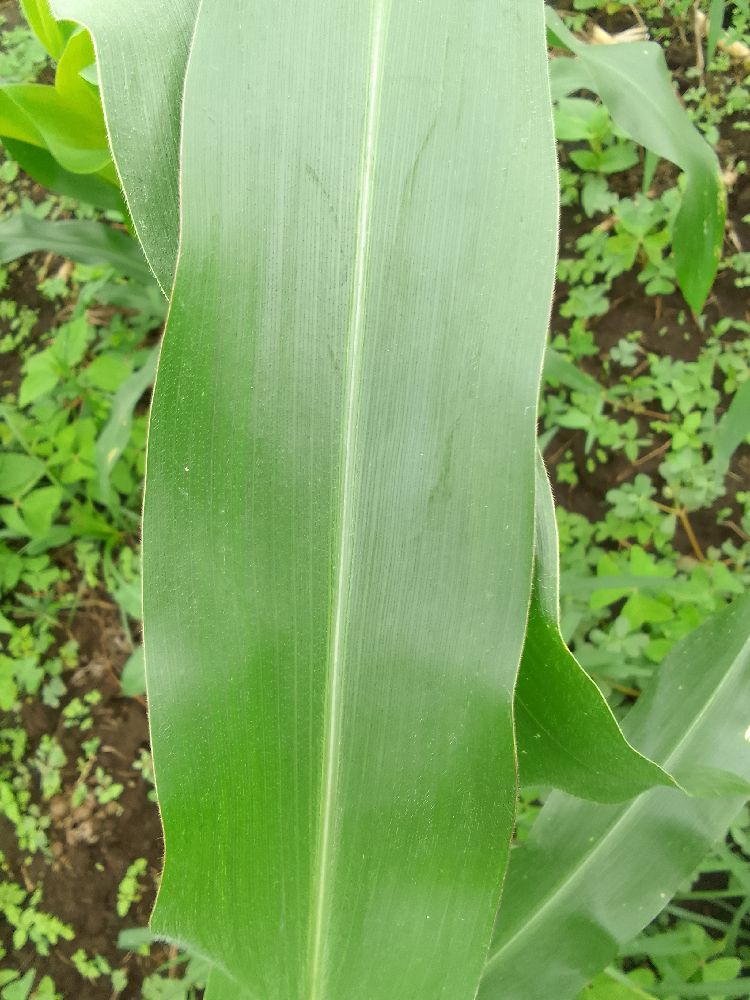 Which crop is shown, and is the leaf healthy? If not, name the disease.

maize, healthy
